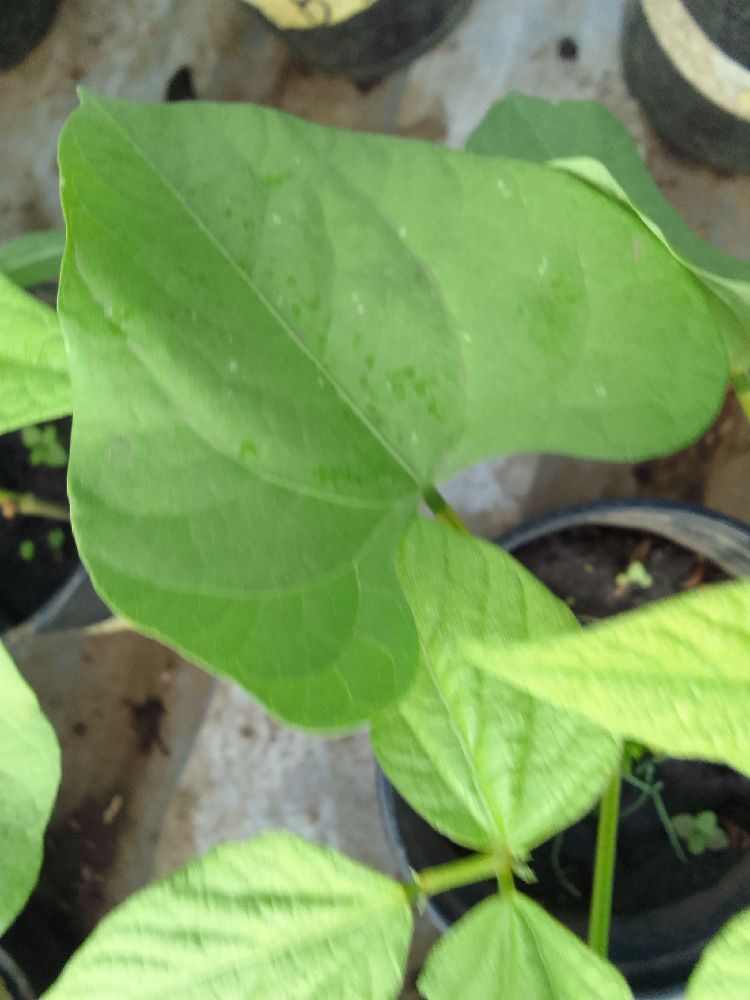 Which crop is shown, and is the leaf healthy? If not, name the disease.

common bean, healthy
